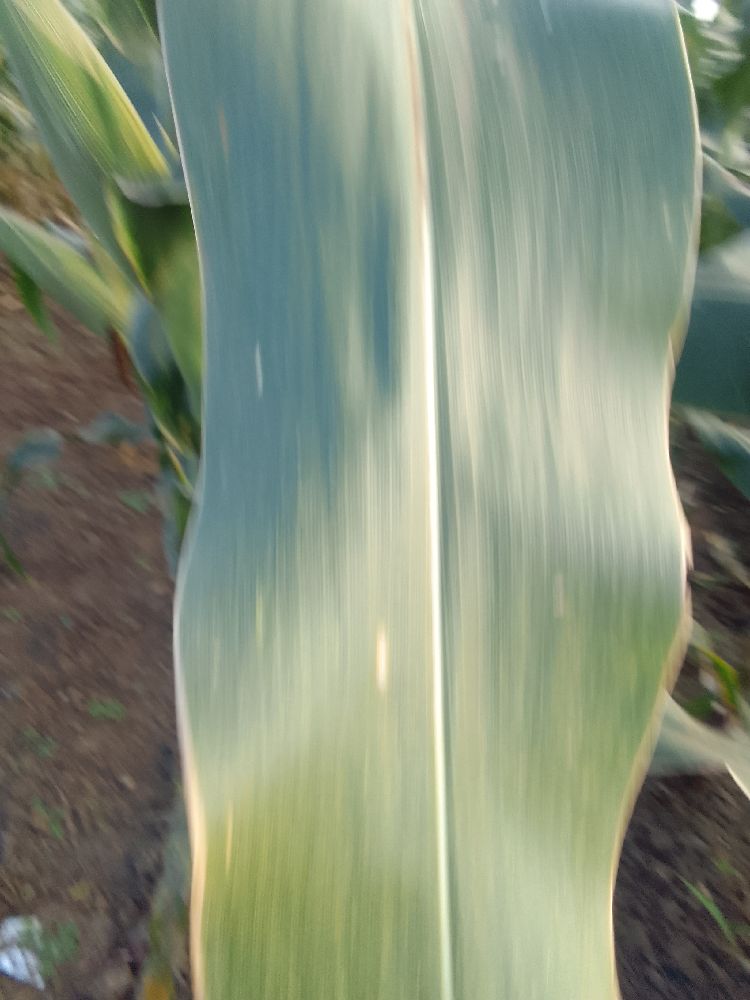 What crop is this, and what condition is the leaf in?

maize, healthy
